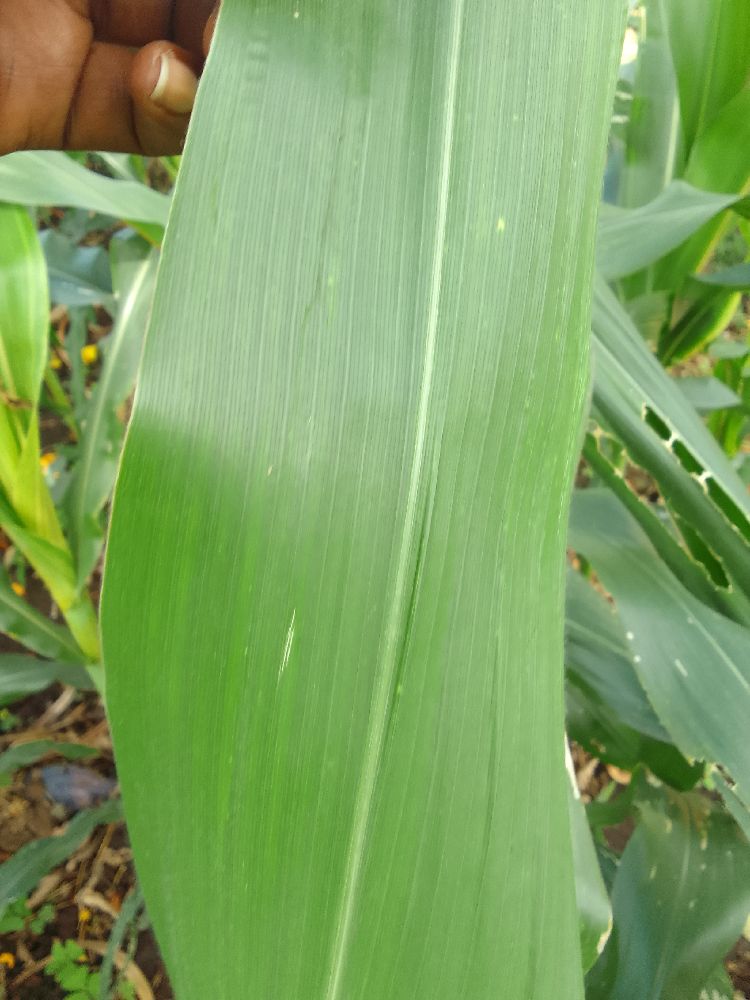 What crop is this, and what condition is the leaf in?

maize, healthy
